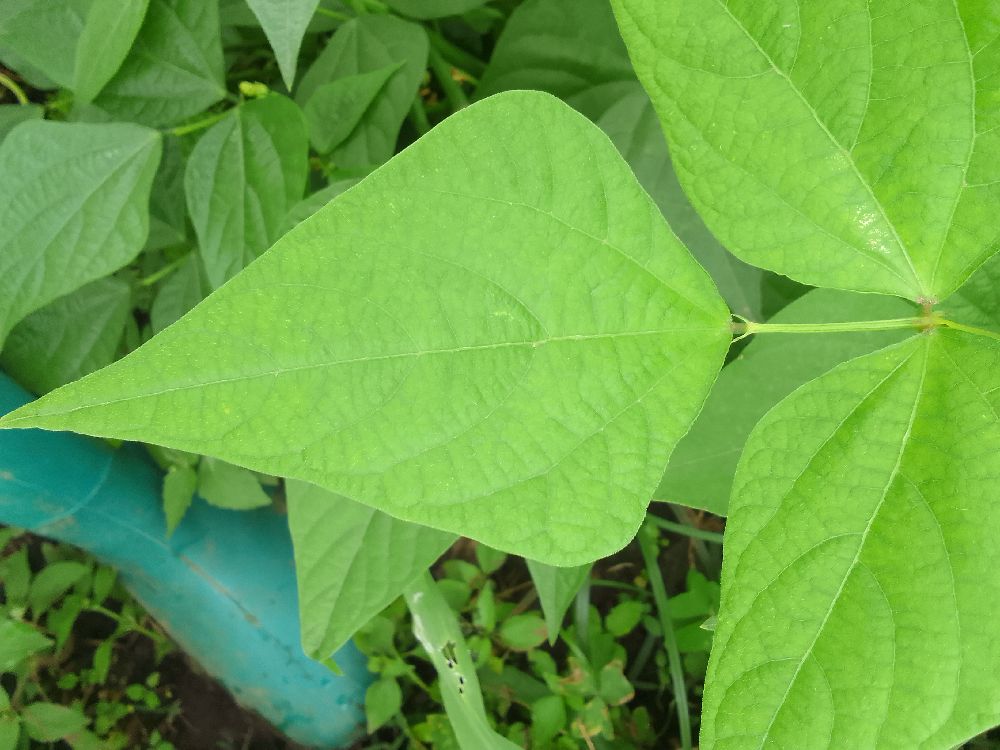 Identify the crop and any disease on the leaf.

common bean, healthy
